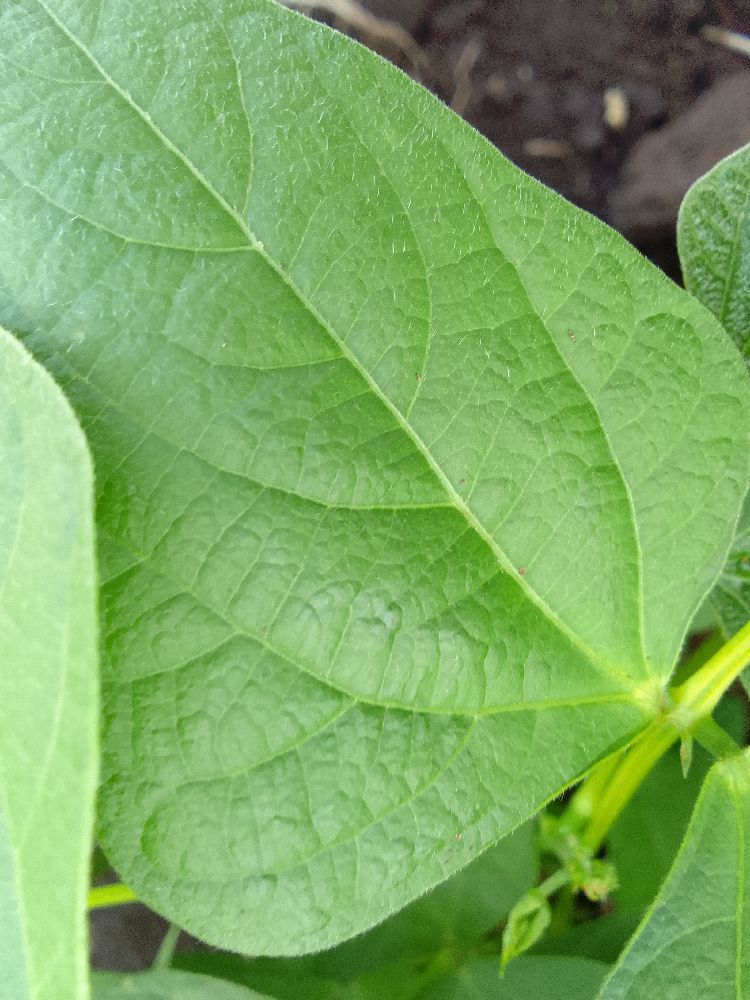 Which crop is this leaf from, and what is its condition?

common bean, healthy
